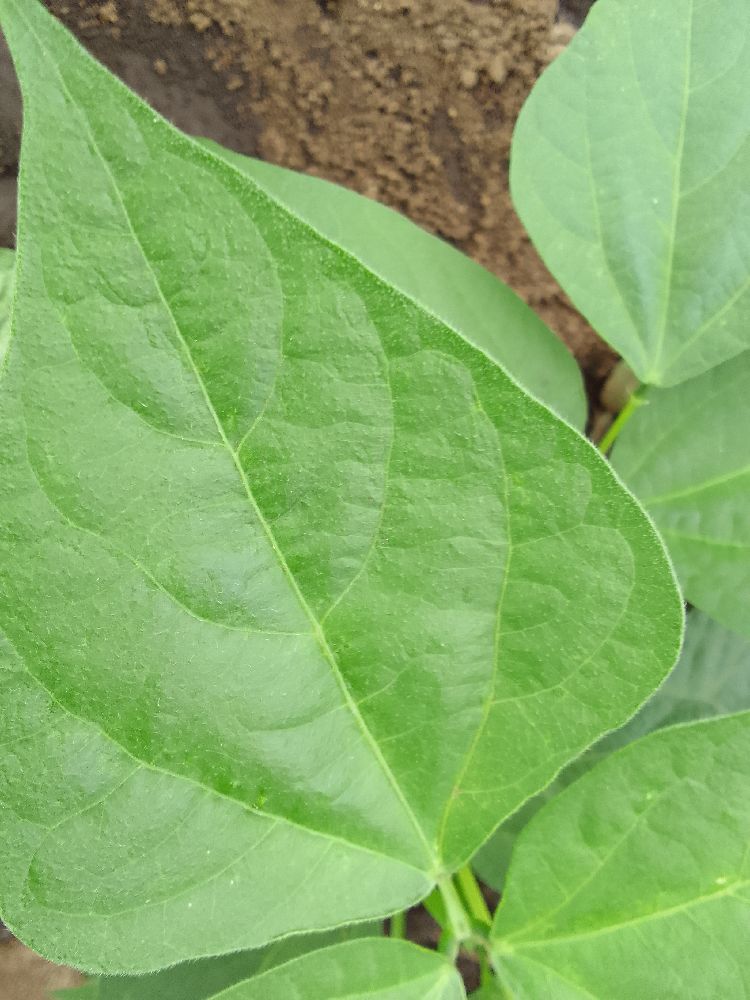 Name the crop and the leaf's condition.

common bean, healthy
